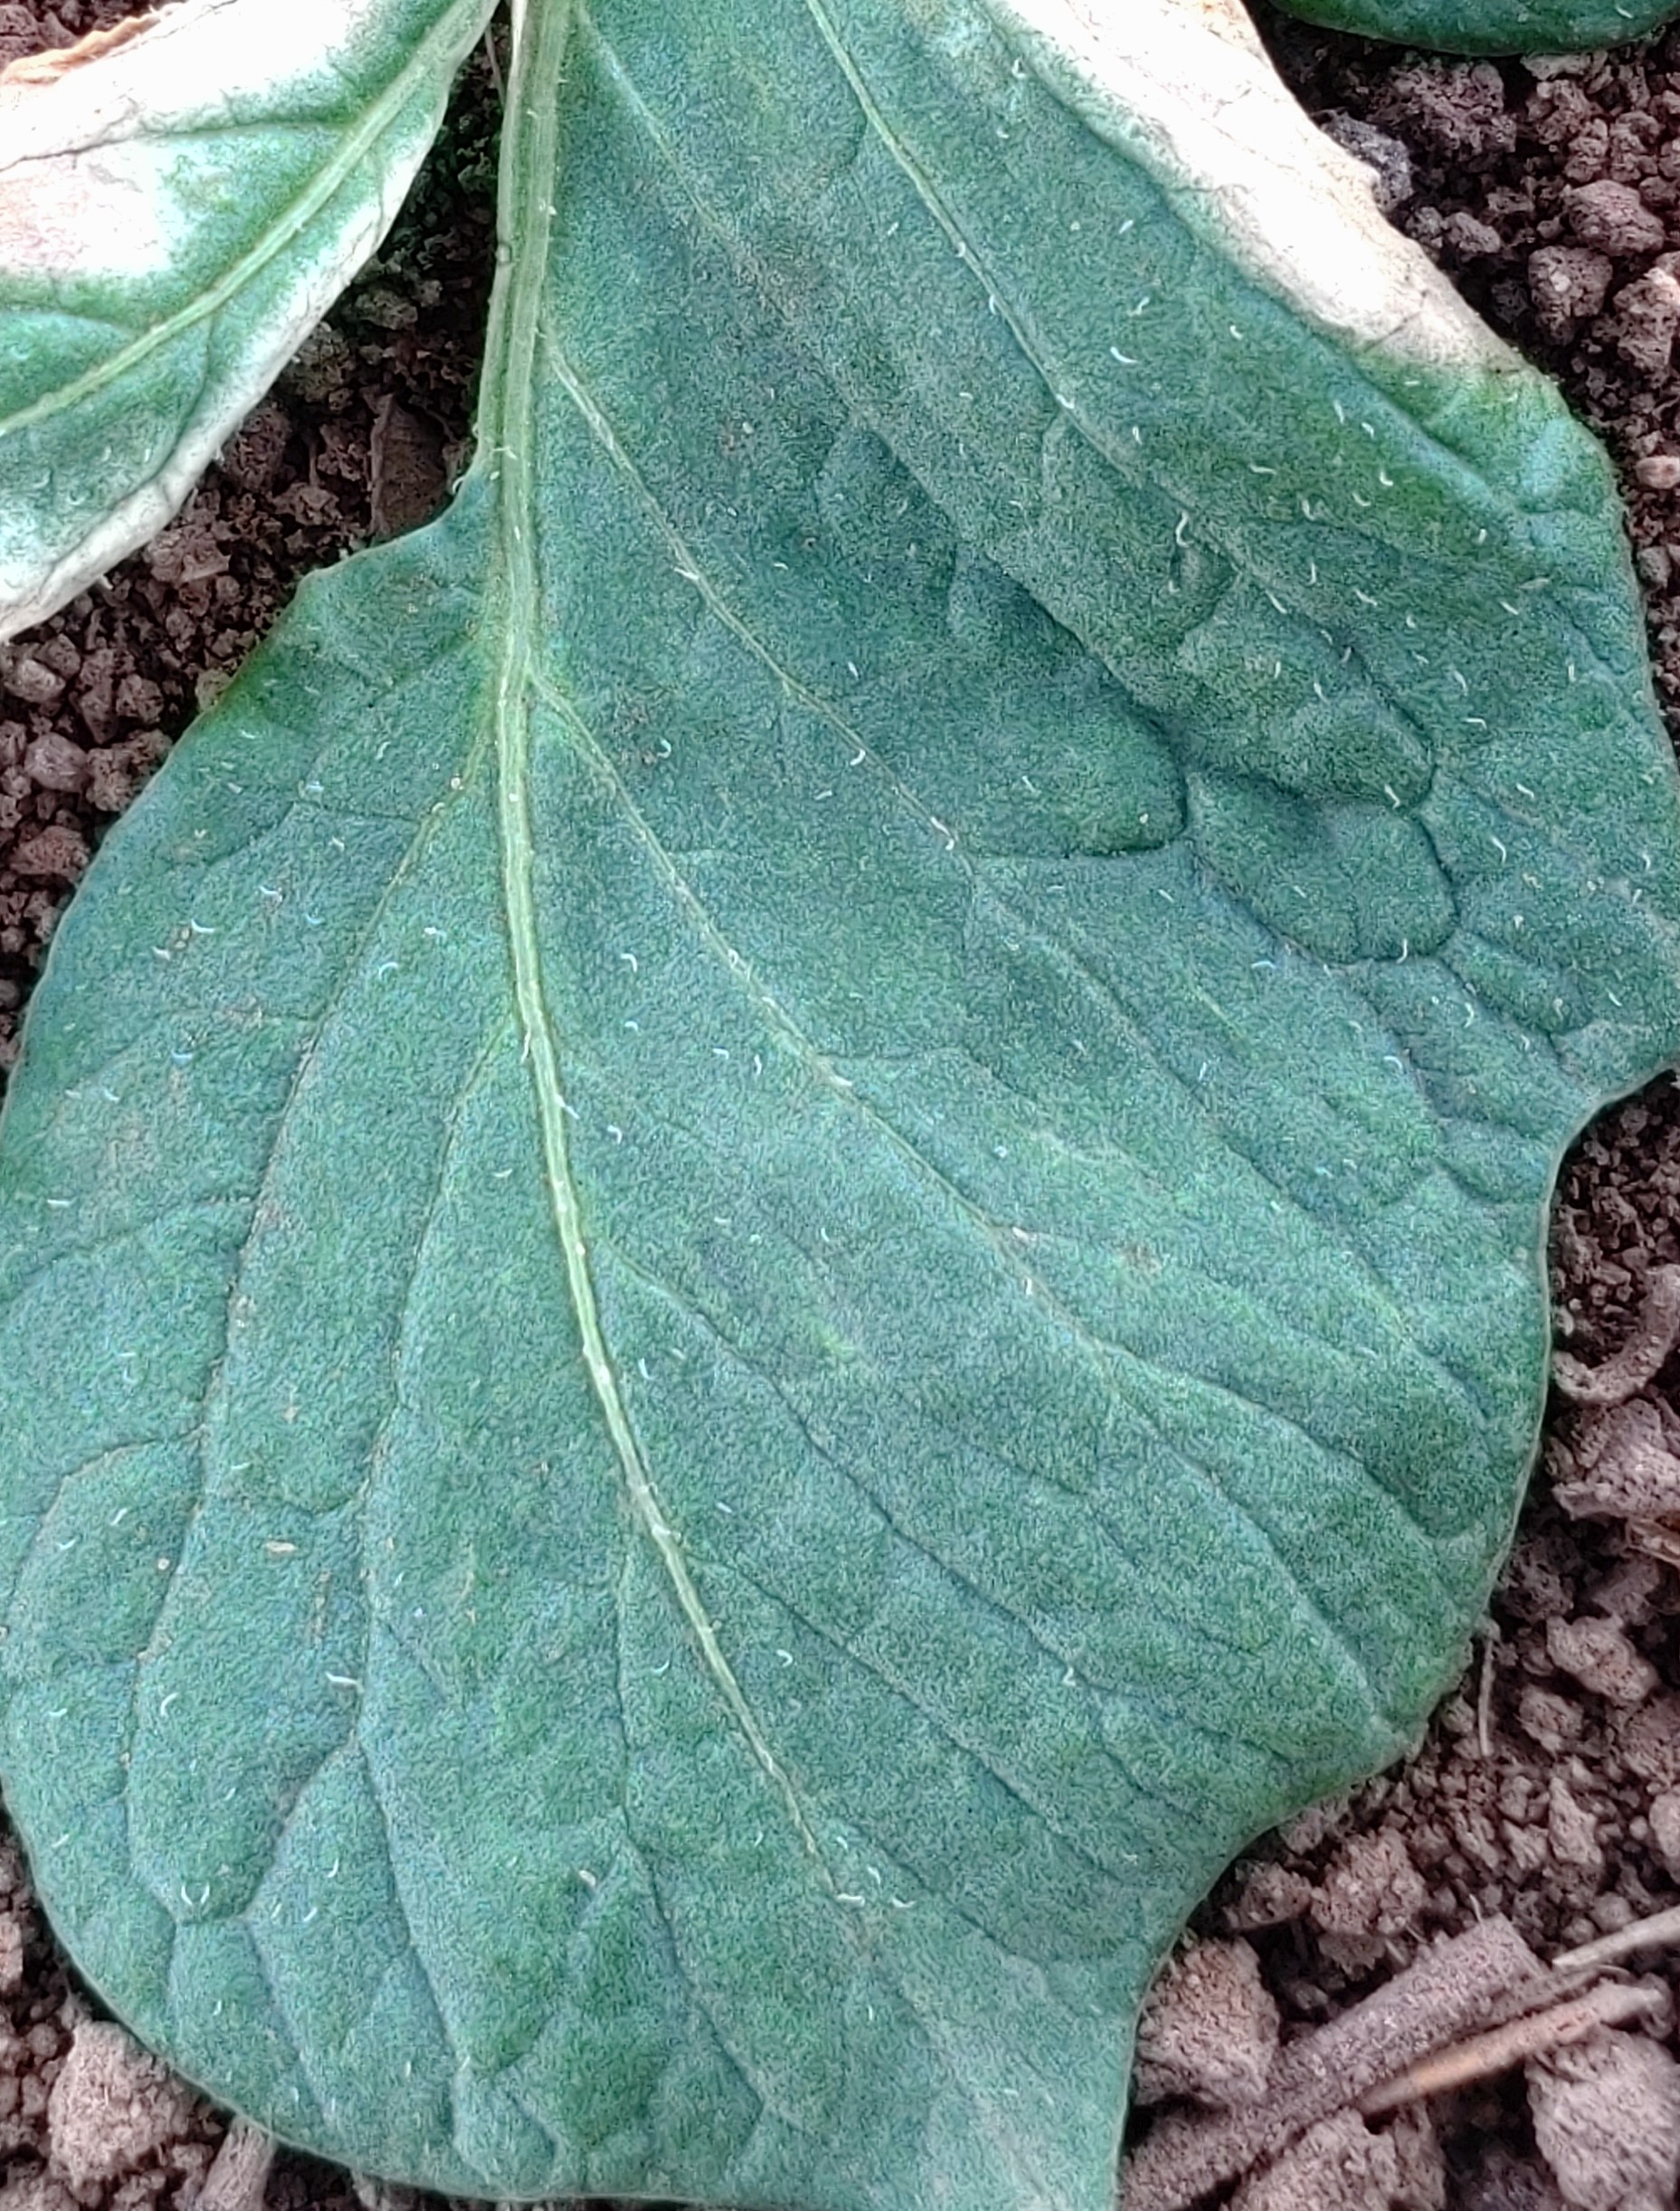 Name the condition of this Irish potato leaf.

early blight
